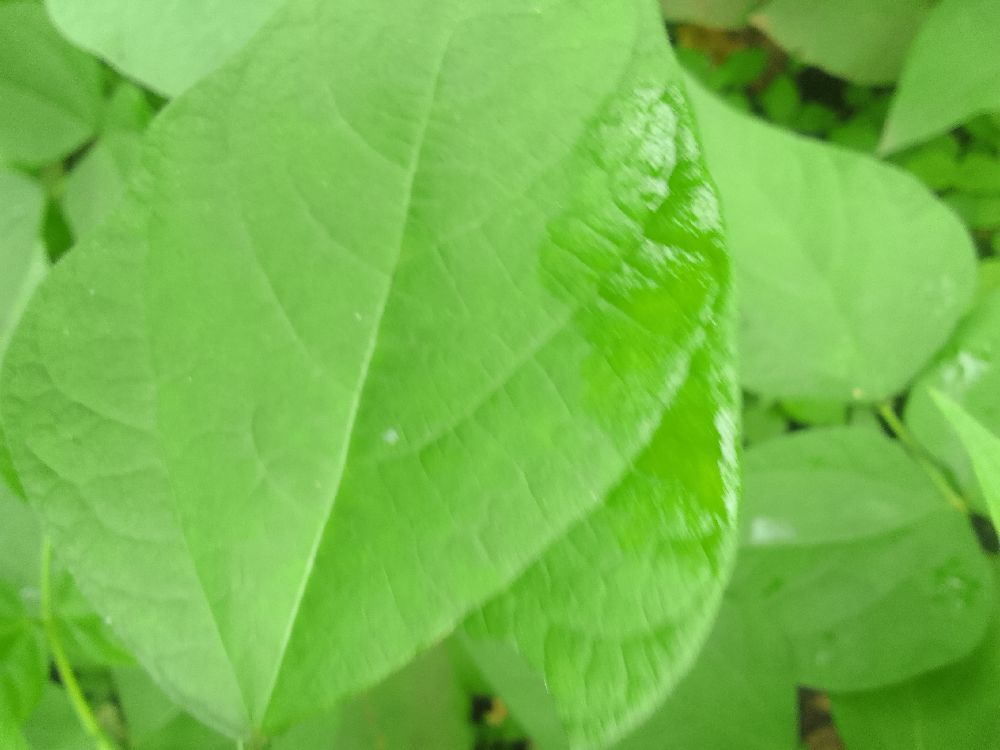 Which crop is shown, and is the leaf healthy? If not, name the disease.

common bean, healthy
